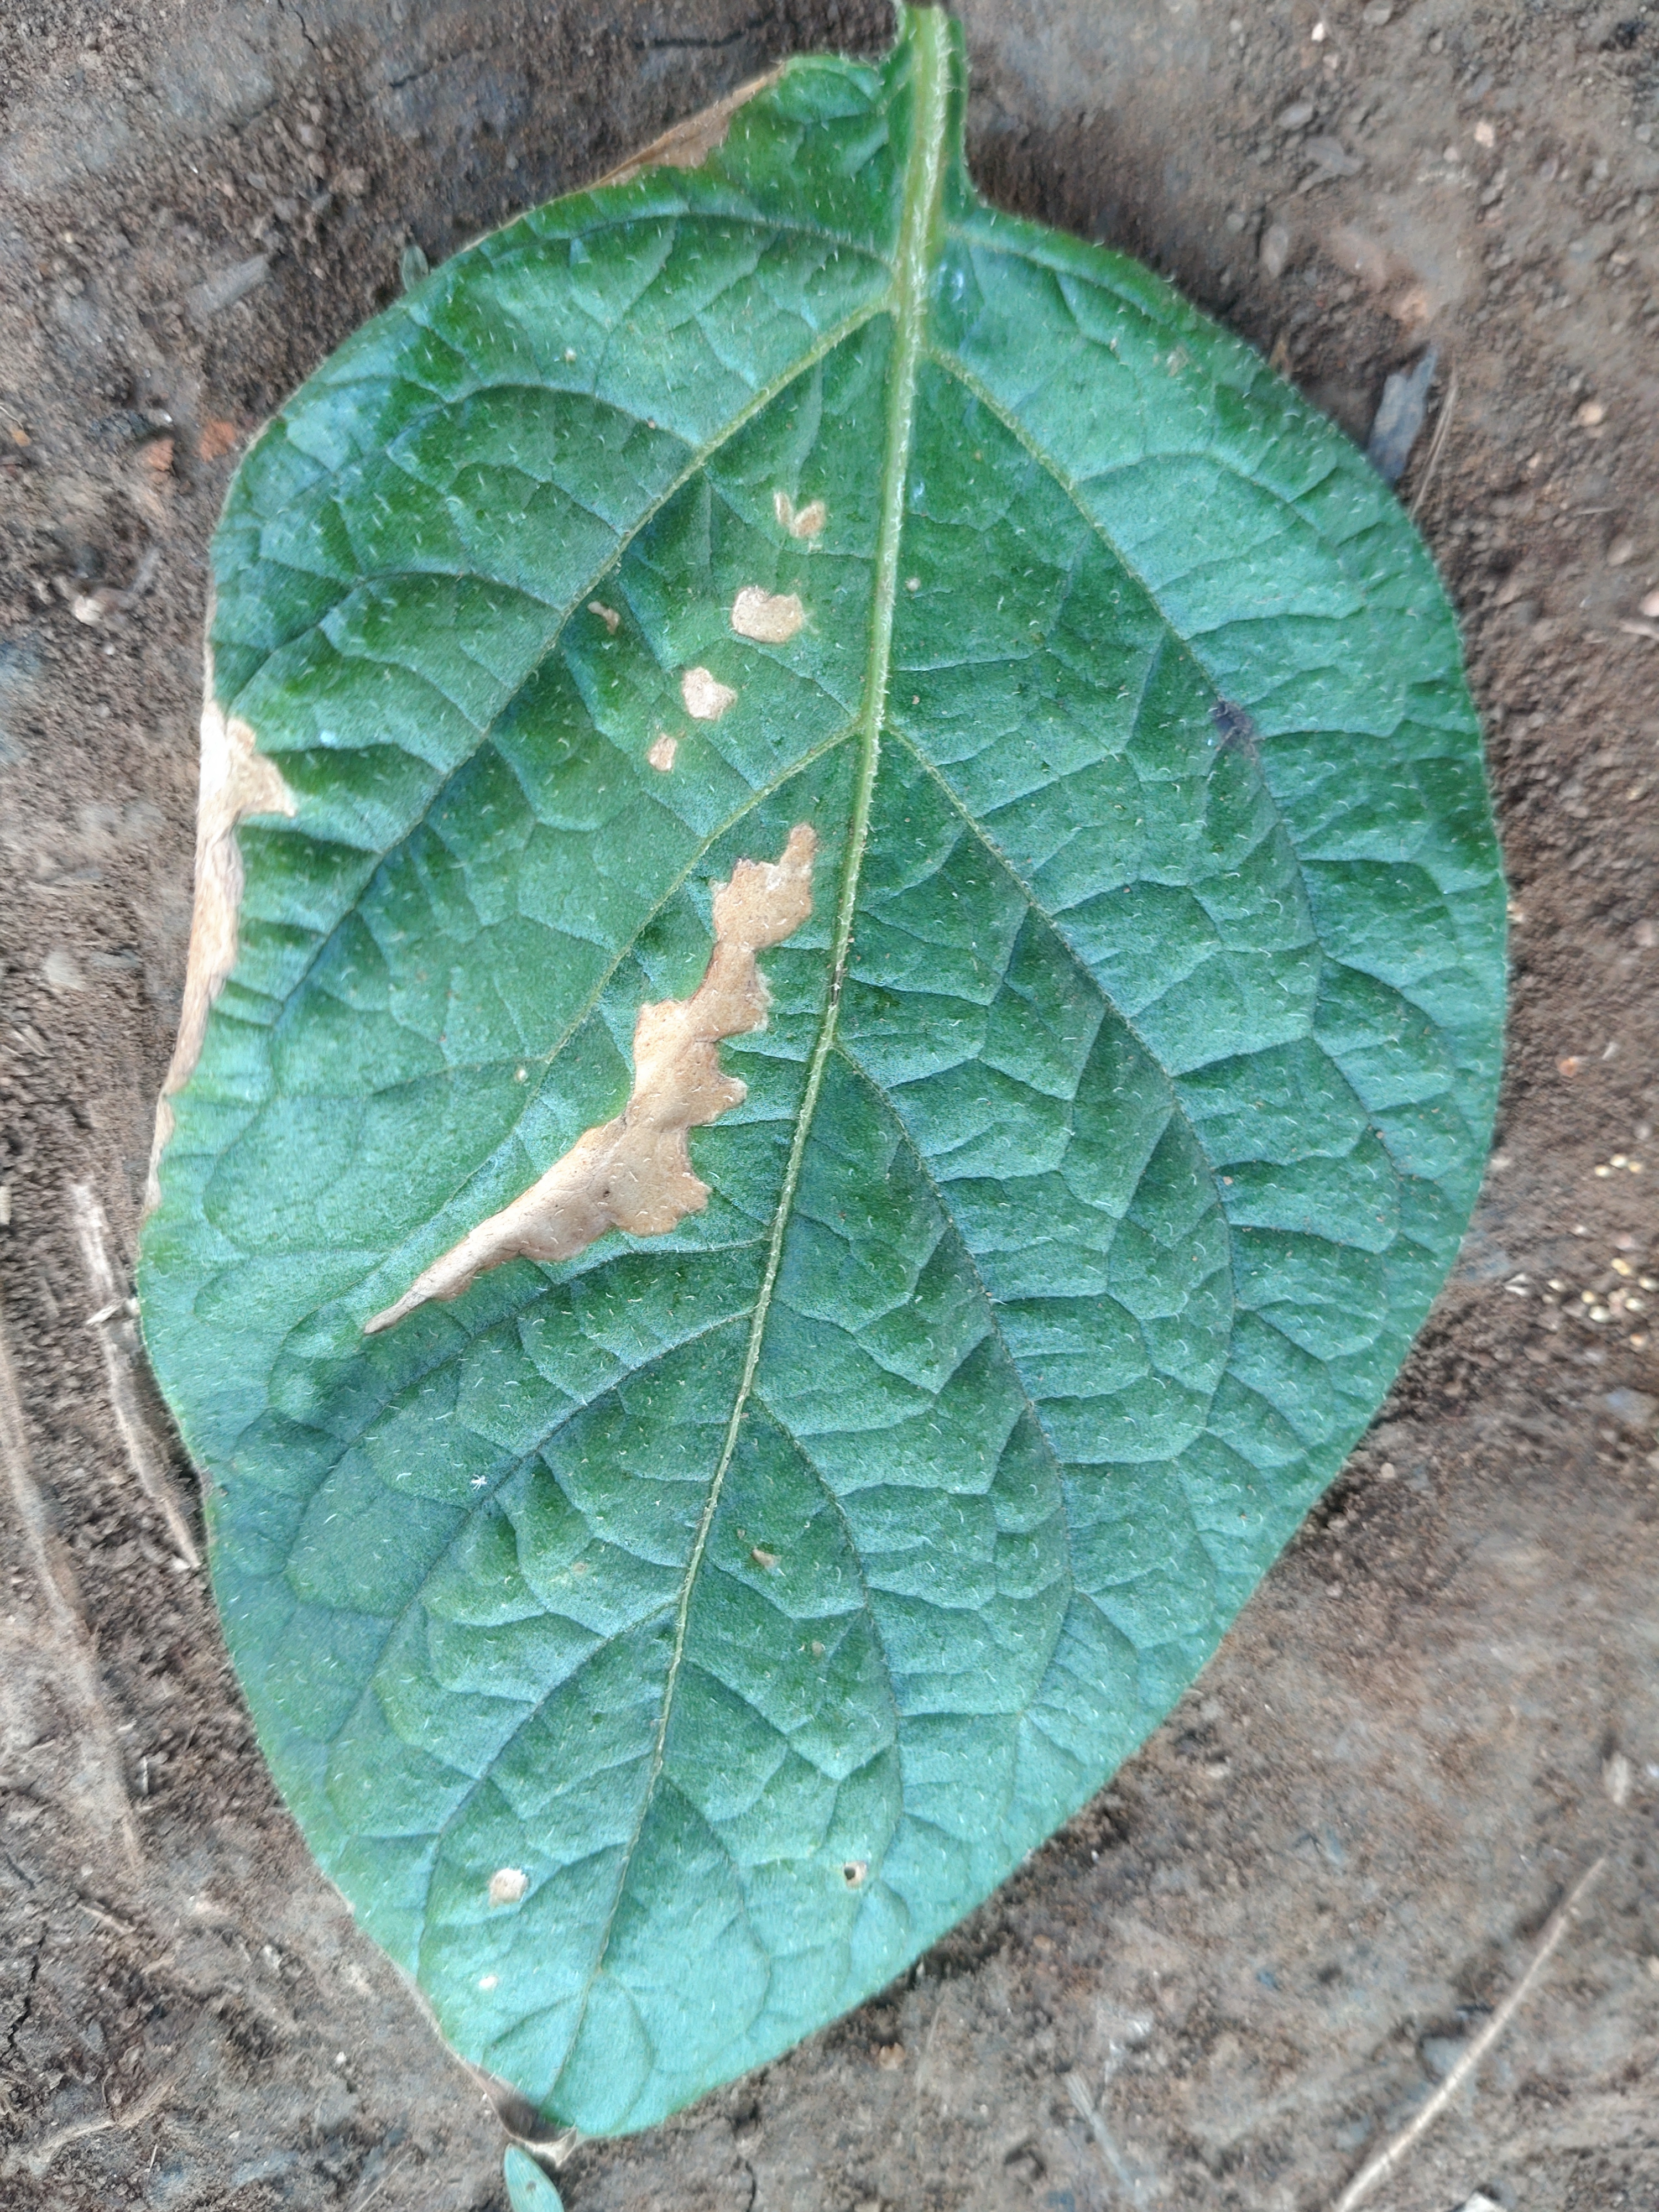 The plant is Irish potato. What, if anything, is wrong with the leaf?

early blight
